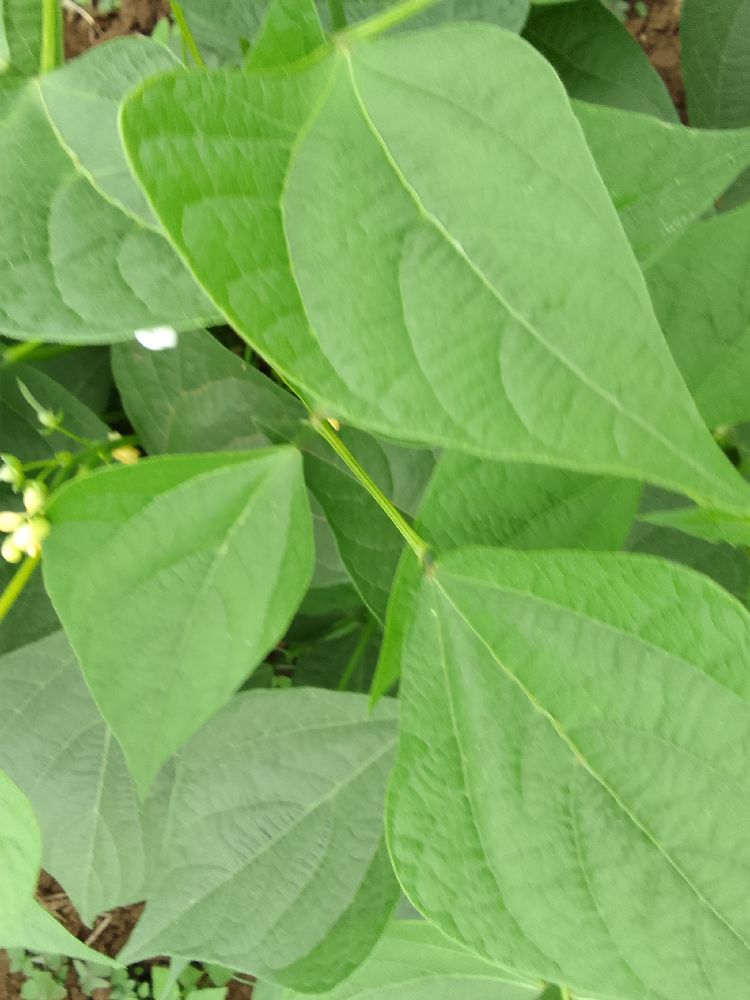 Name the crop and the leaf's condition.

common bean, healthy
